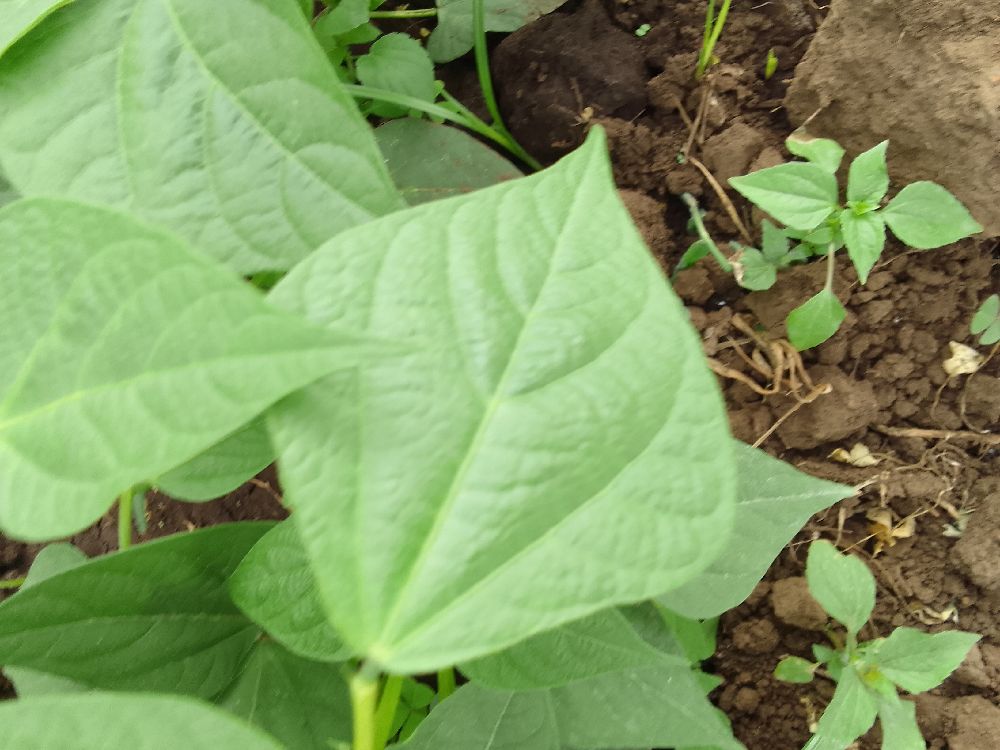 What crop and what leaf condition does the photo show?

common bean, healthy
